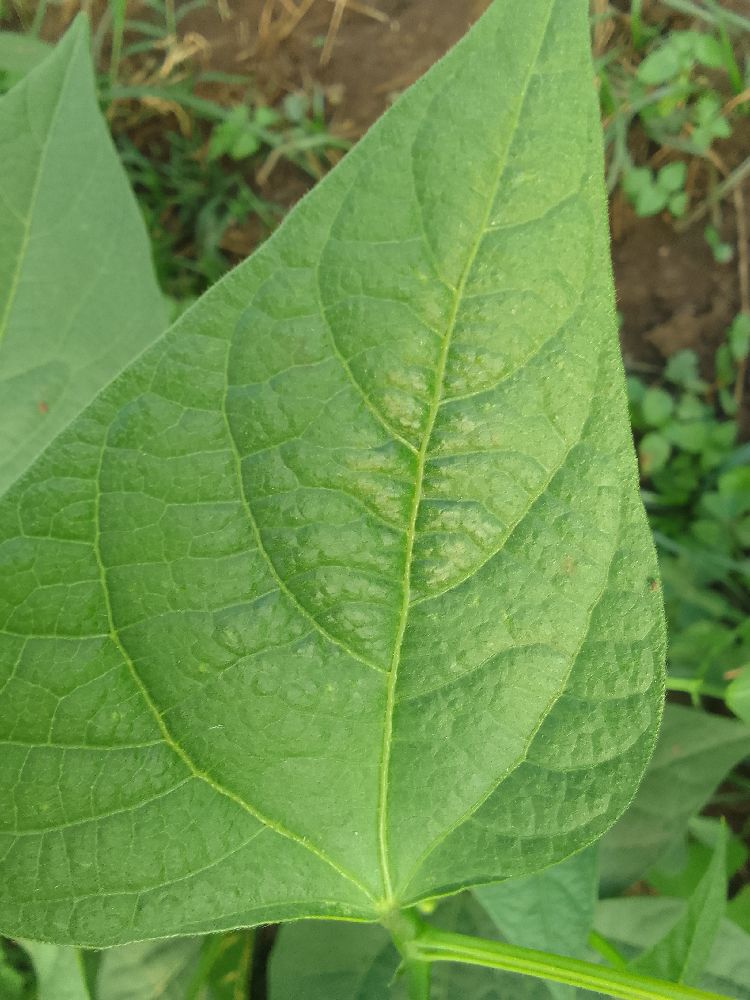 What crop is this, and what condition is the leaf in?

common bean, healthy
